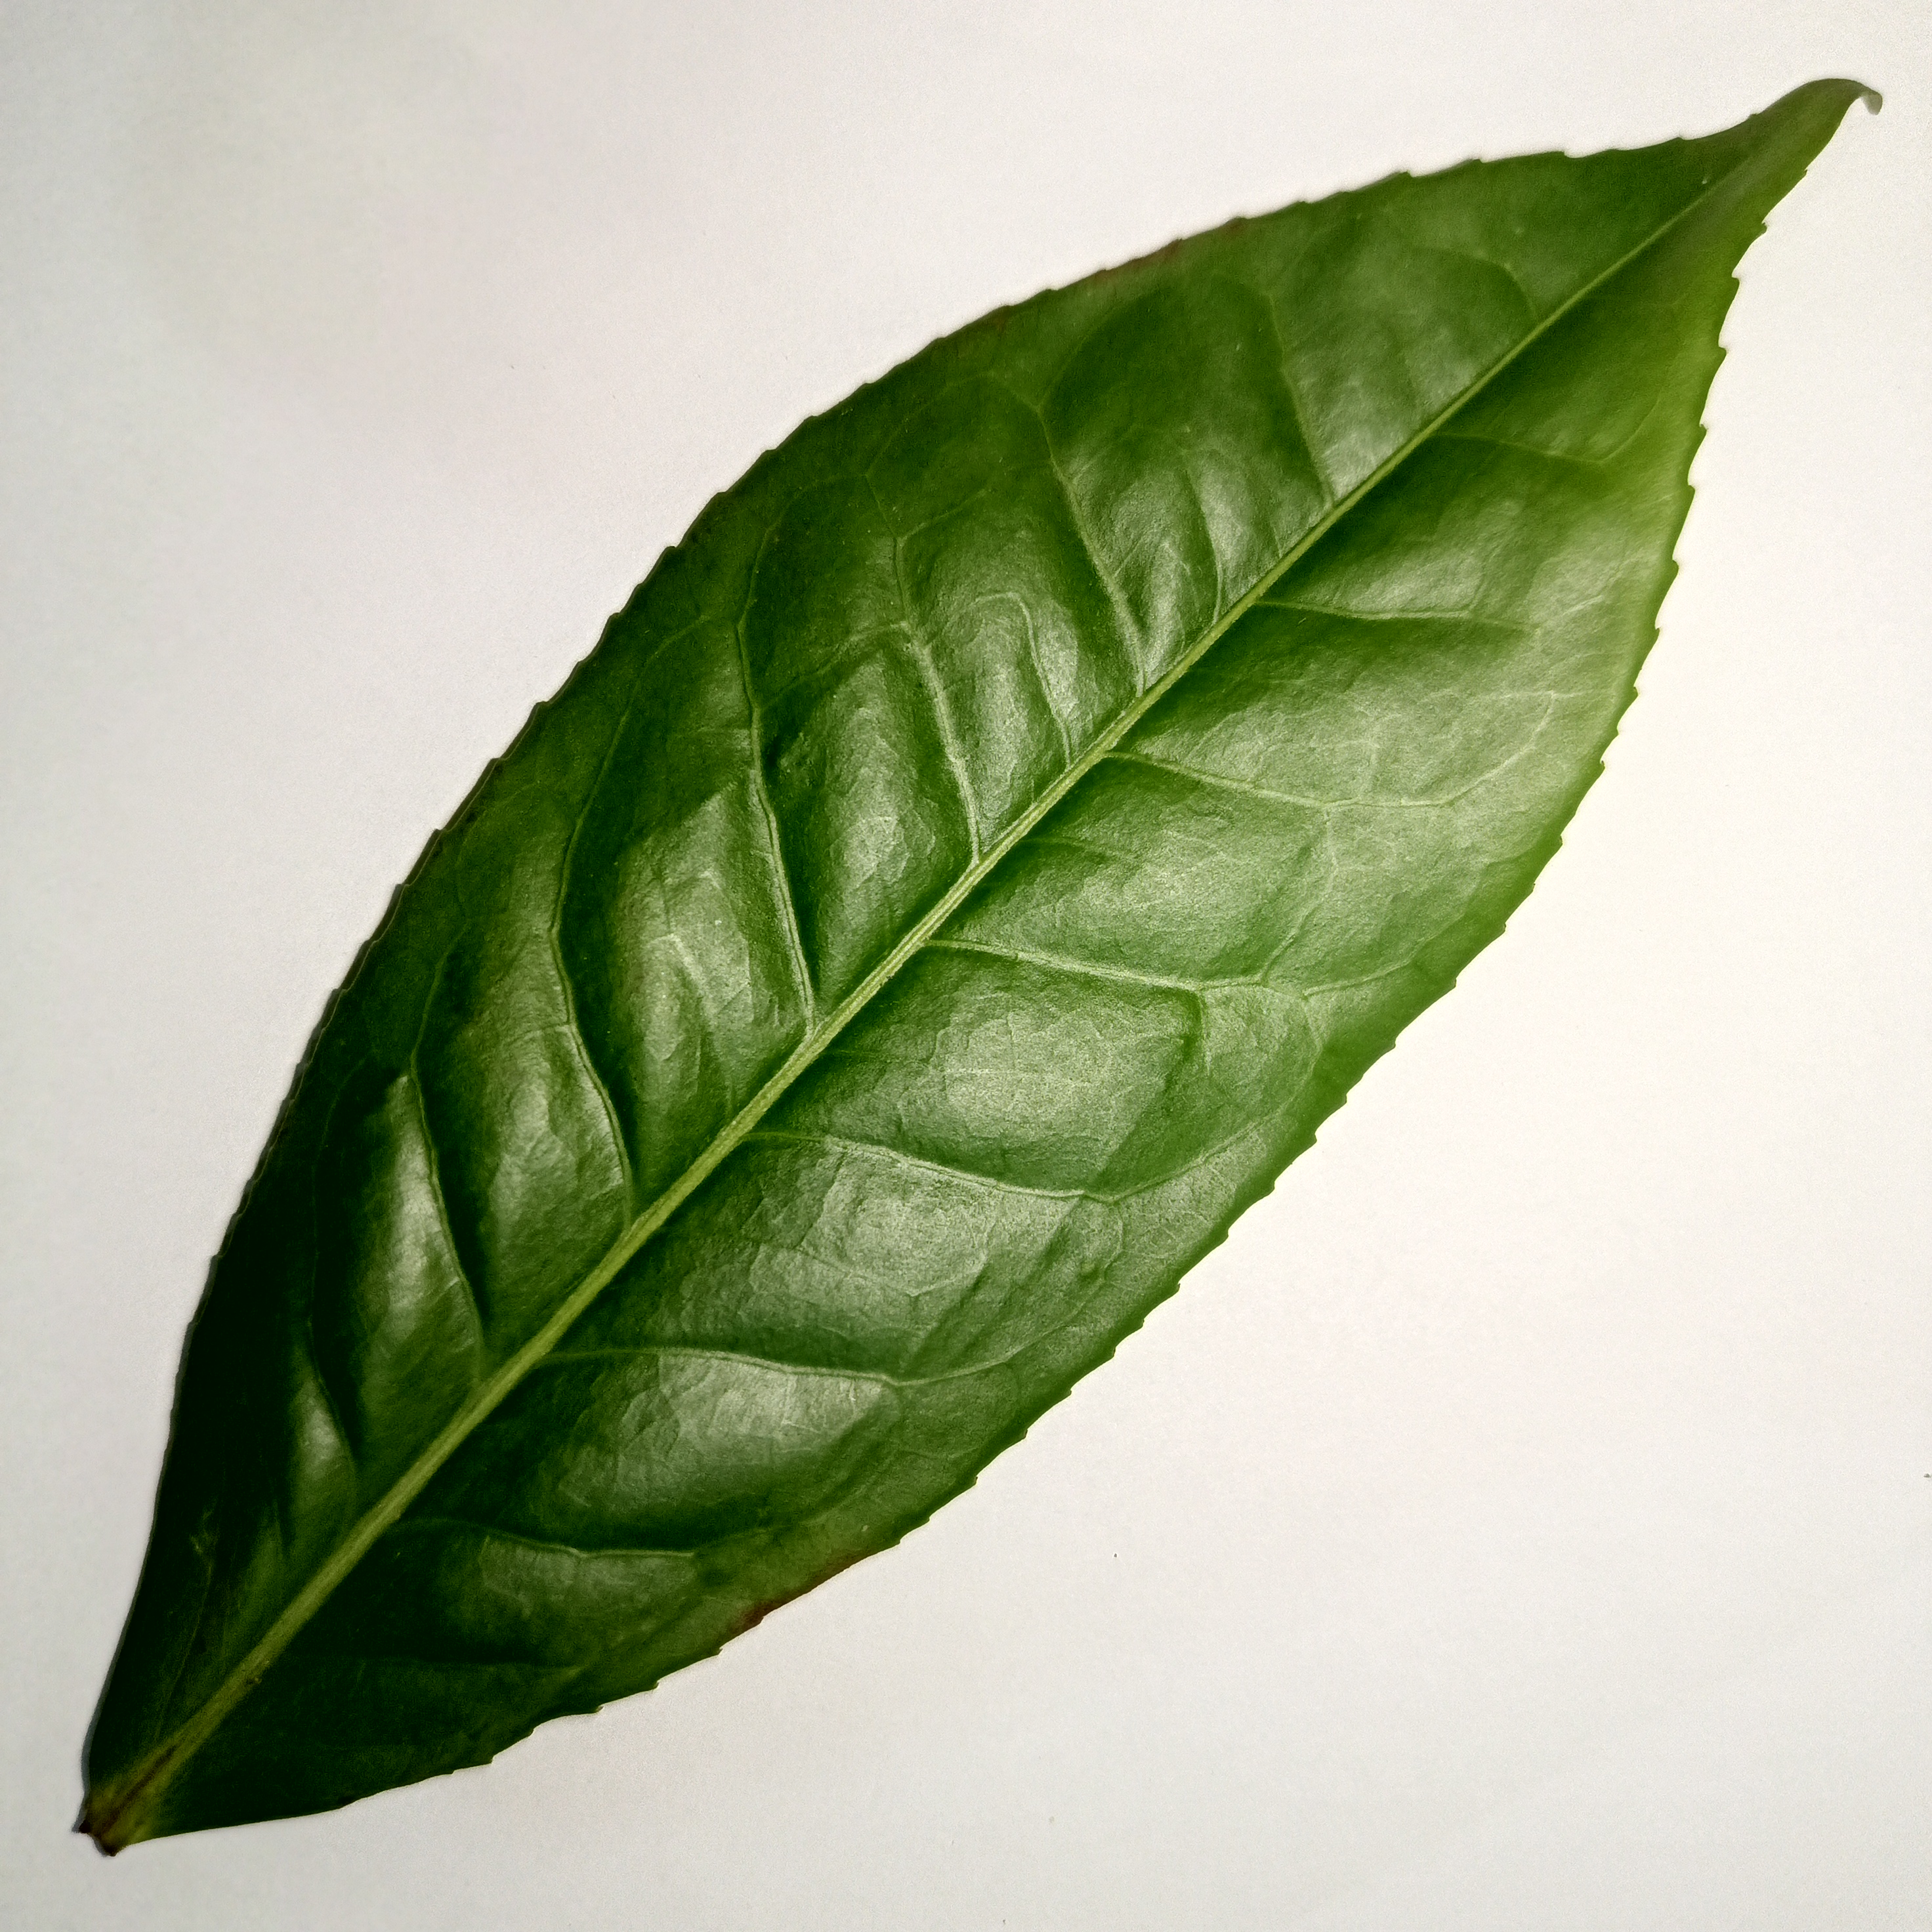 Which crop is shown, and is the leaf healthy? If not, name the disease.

tea, healthy
